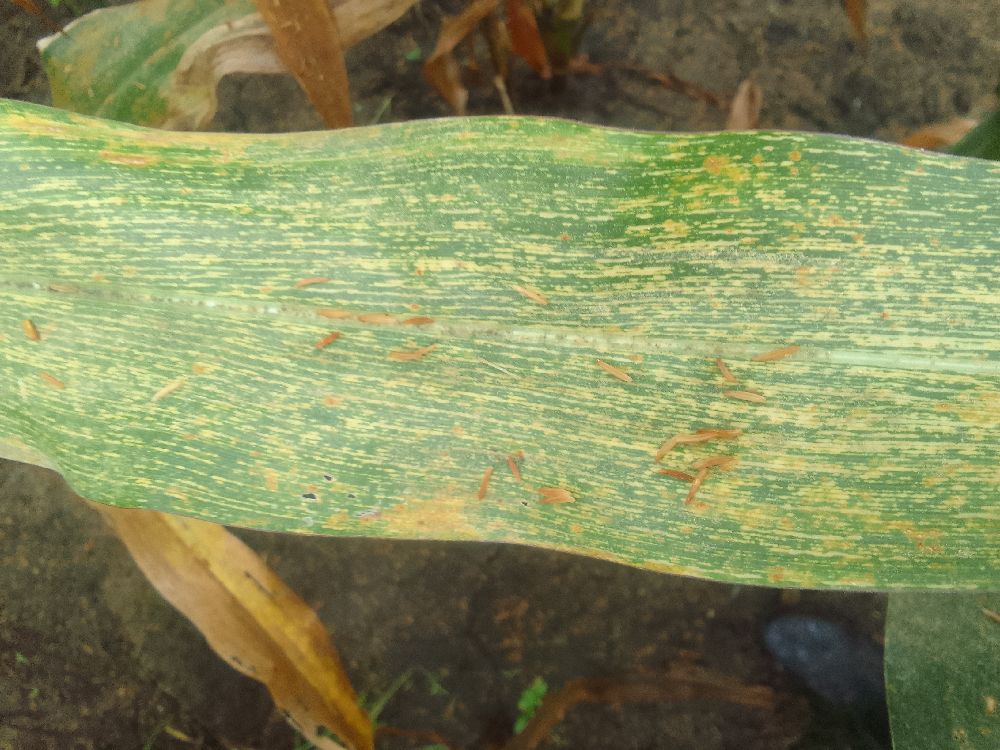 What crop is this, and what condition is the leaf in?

maize, maize streak virus
